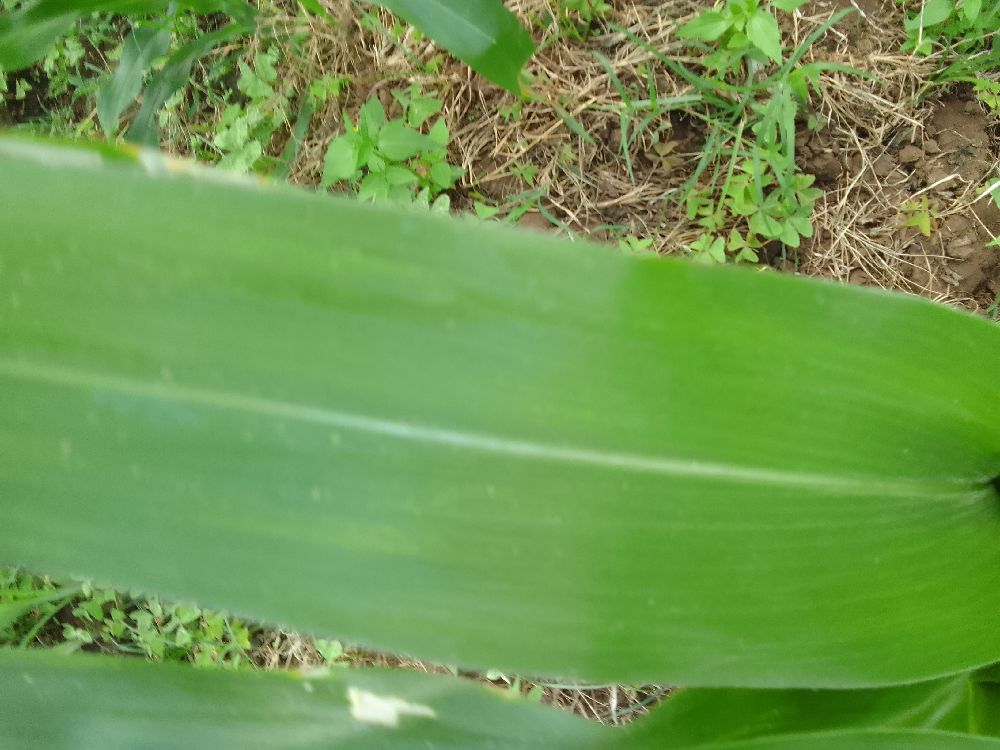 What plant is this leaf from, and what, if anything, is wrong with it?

maize, healthy
